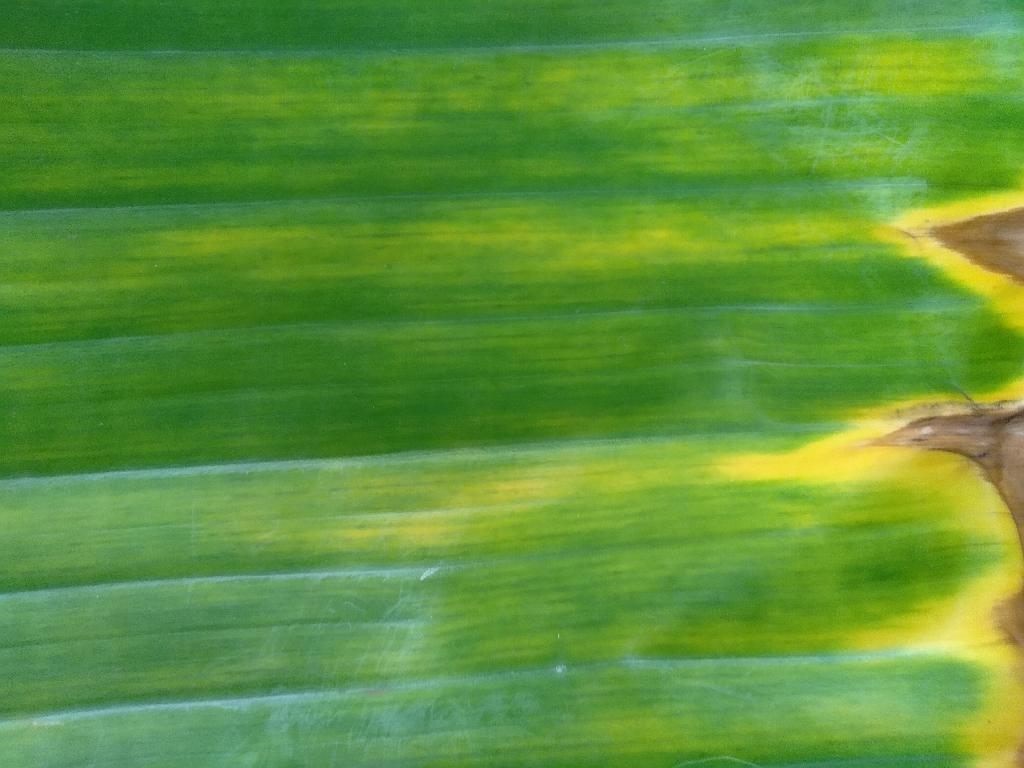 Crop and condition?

banana, fusarium wilt race 1
